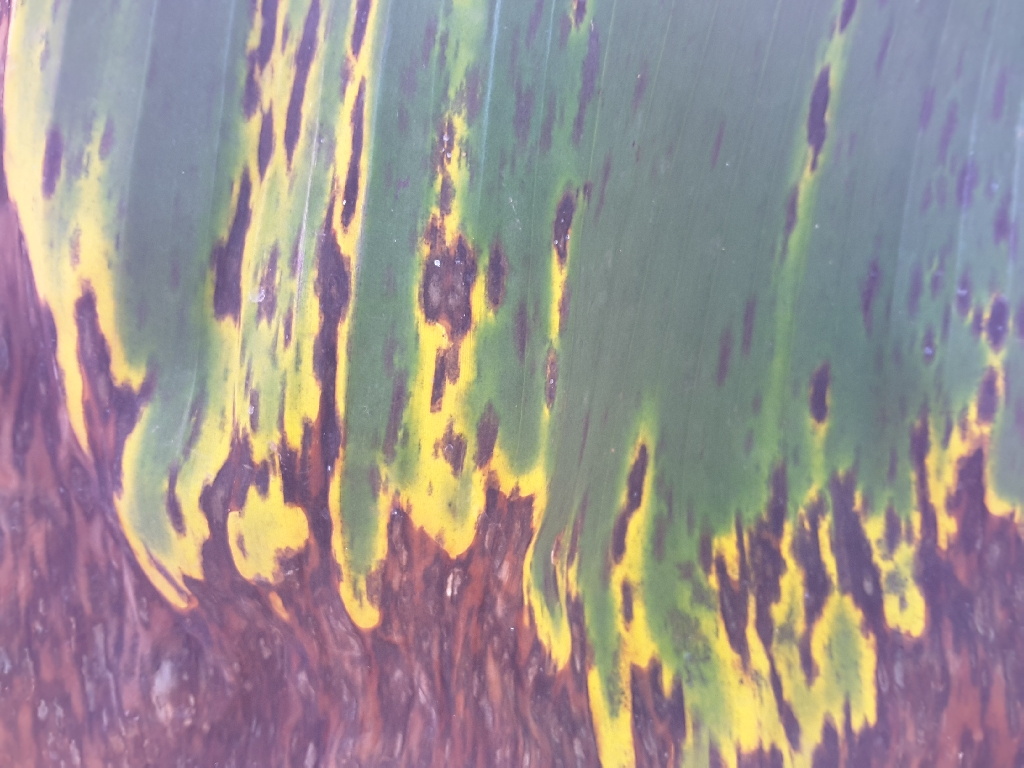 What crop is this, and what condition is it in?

banana, black sigatoka
